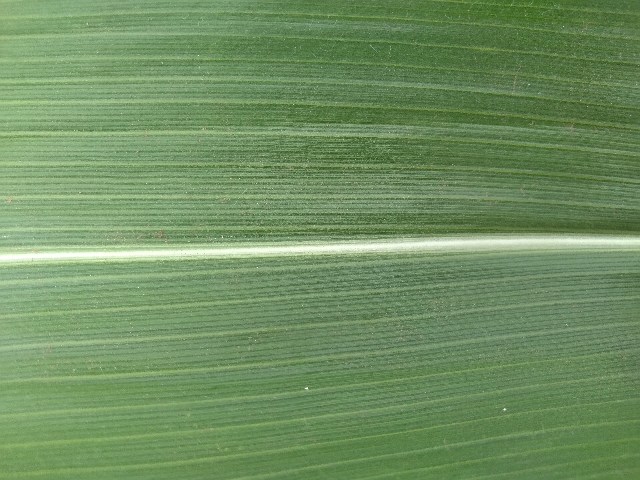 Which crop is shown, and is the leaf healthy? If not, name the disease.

maize, healthy
